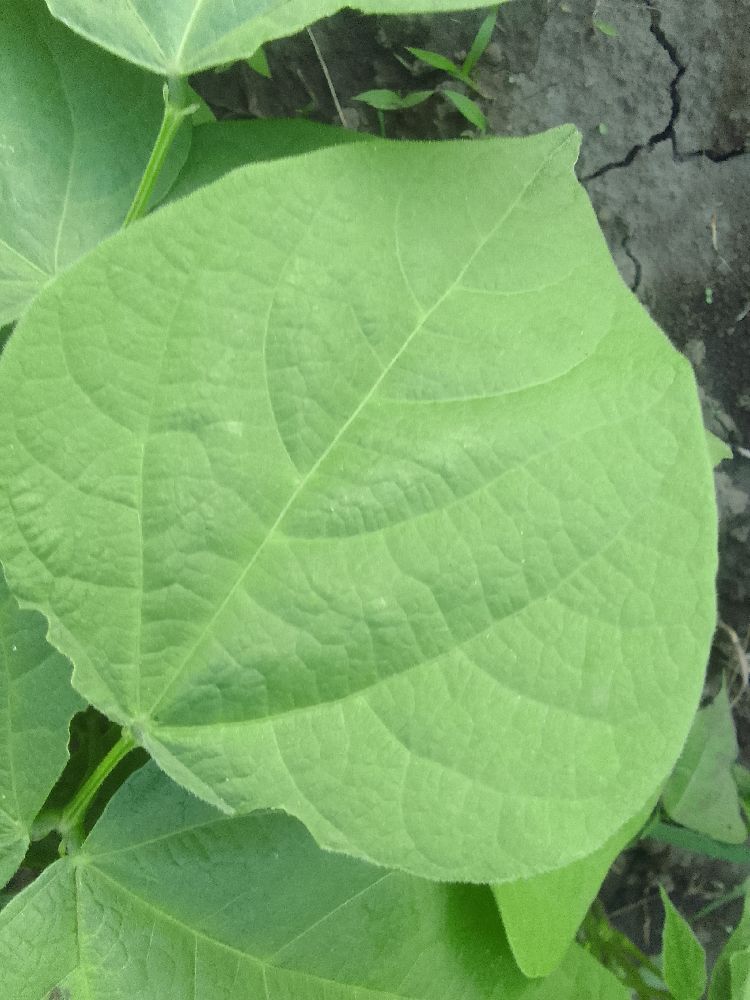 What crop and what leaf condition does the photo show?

common bean, healthy
